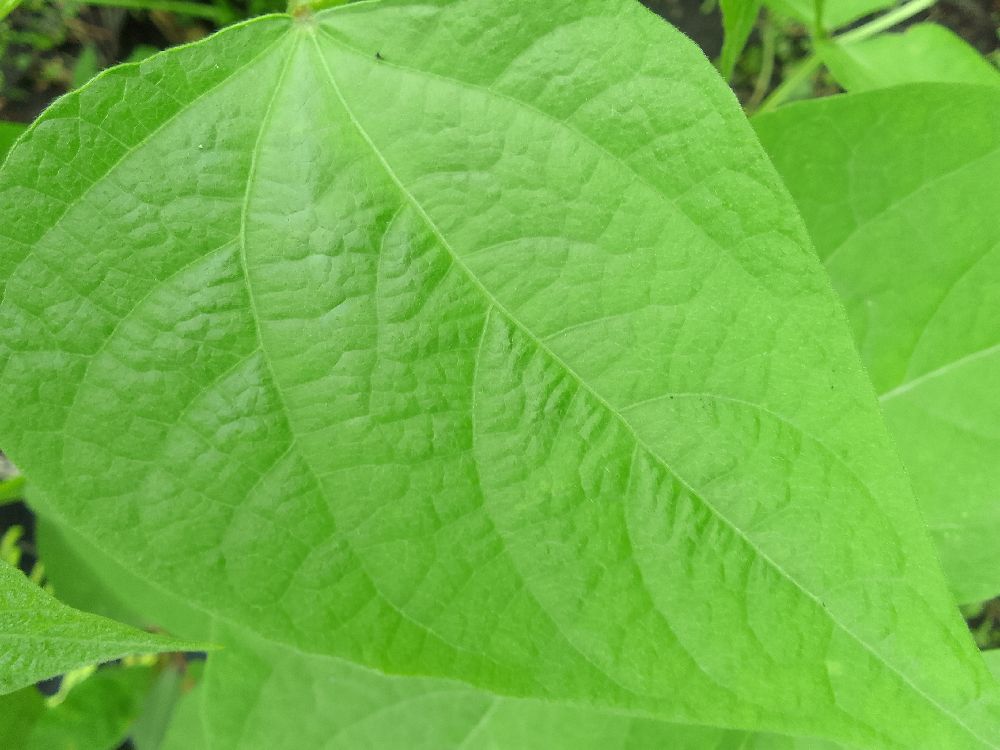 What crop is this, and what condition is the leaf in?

common bean, healthy
